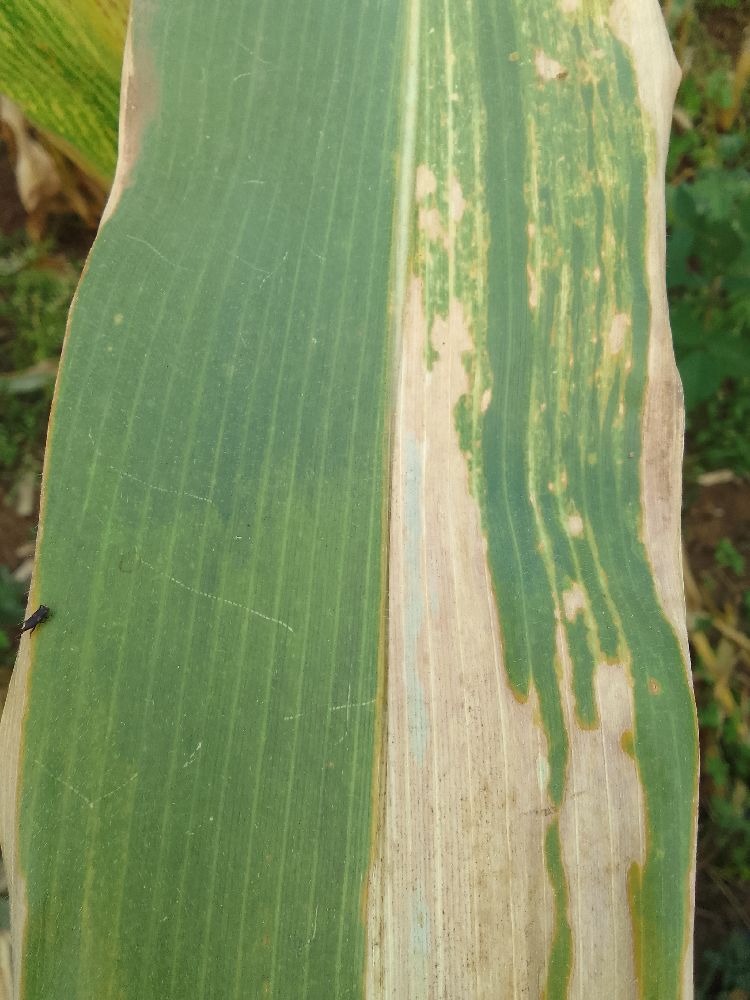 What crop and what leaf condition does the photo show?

maize, maize lethal necrosis
